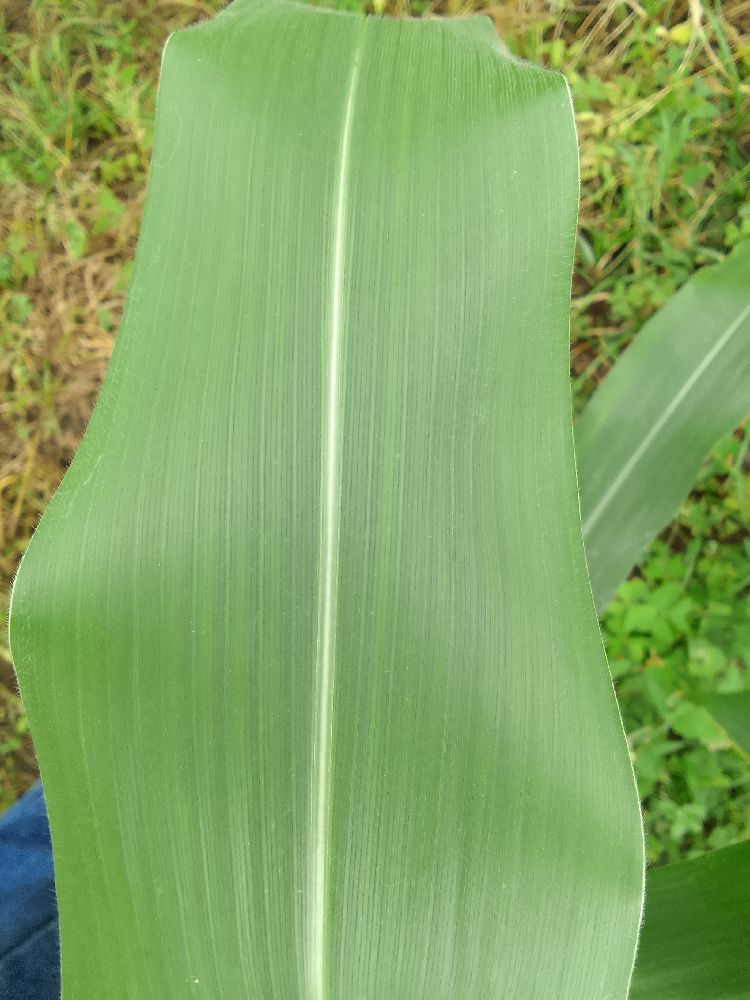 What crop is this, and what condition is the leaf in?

maize, healthy
